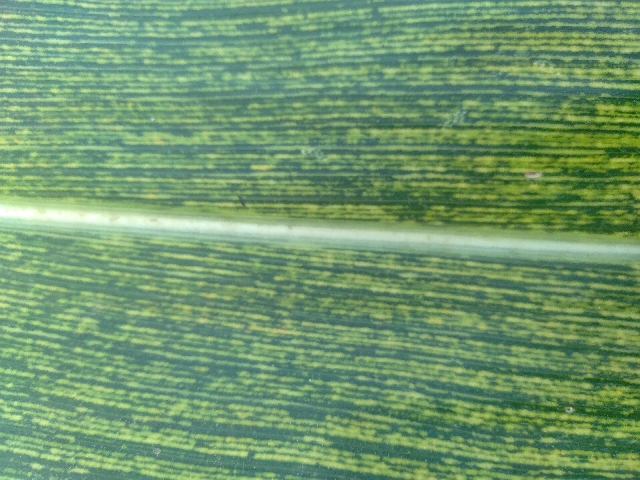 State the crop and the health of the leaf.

maize, maize streak virus
